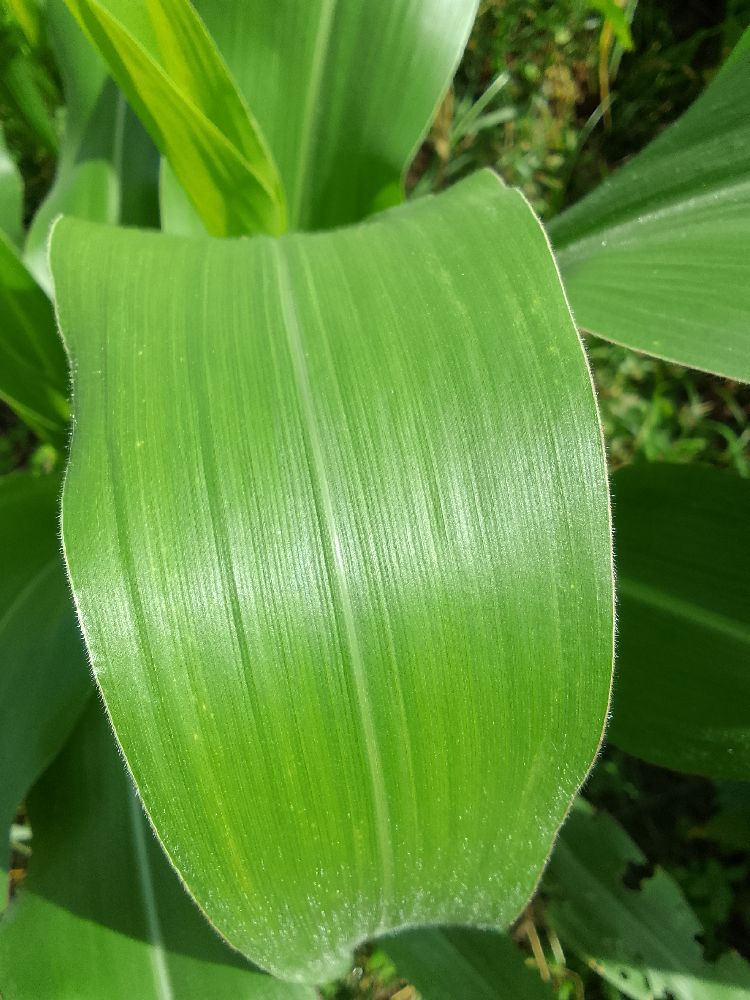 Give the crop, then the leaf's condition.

maize, healthy
